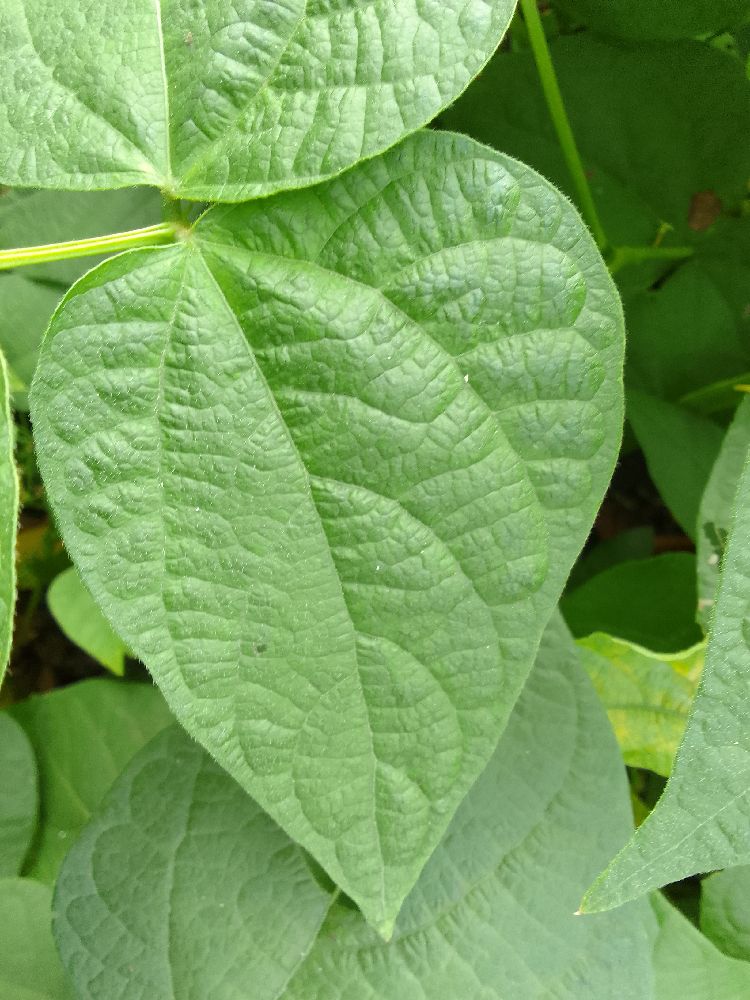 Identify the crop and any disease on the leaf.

common bean, healthy
